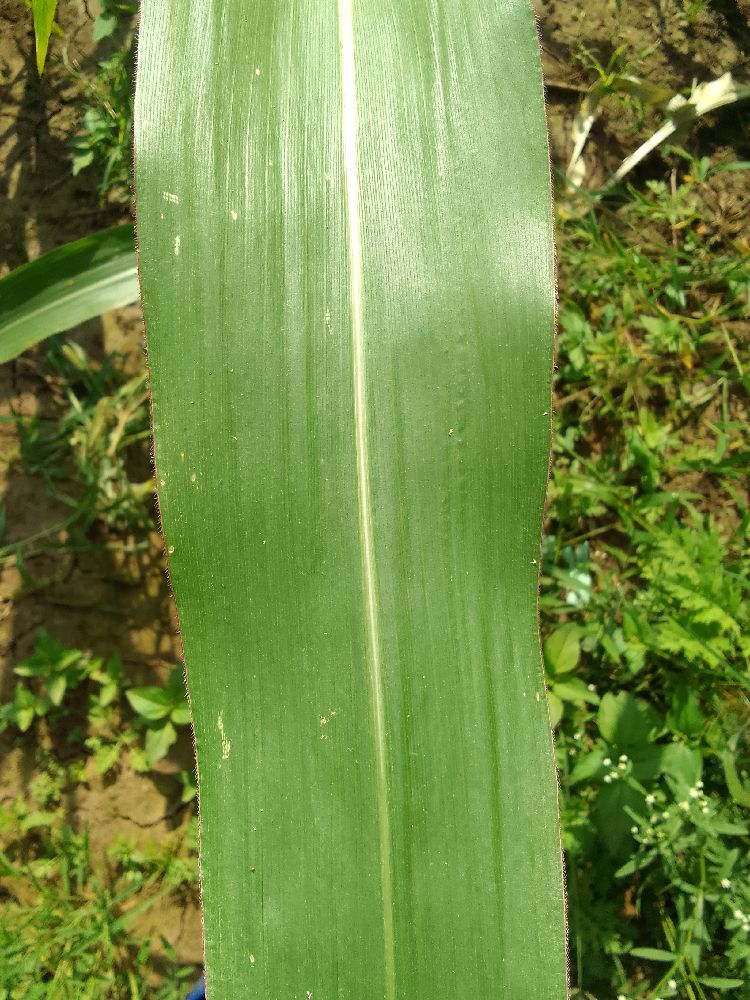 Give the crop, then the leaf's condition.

maize, healthy
